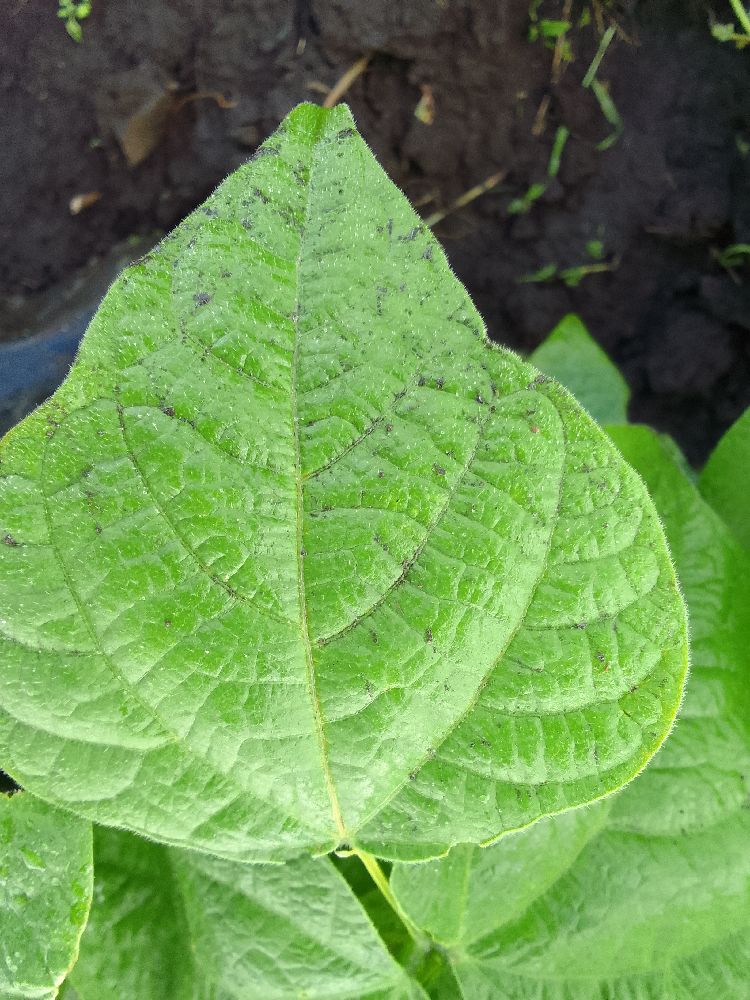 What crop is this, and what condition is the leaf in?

common bean, healthy
